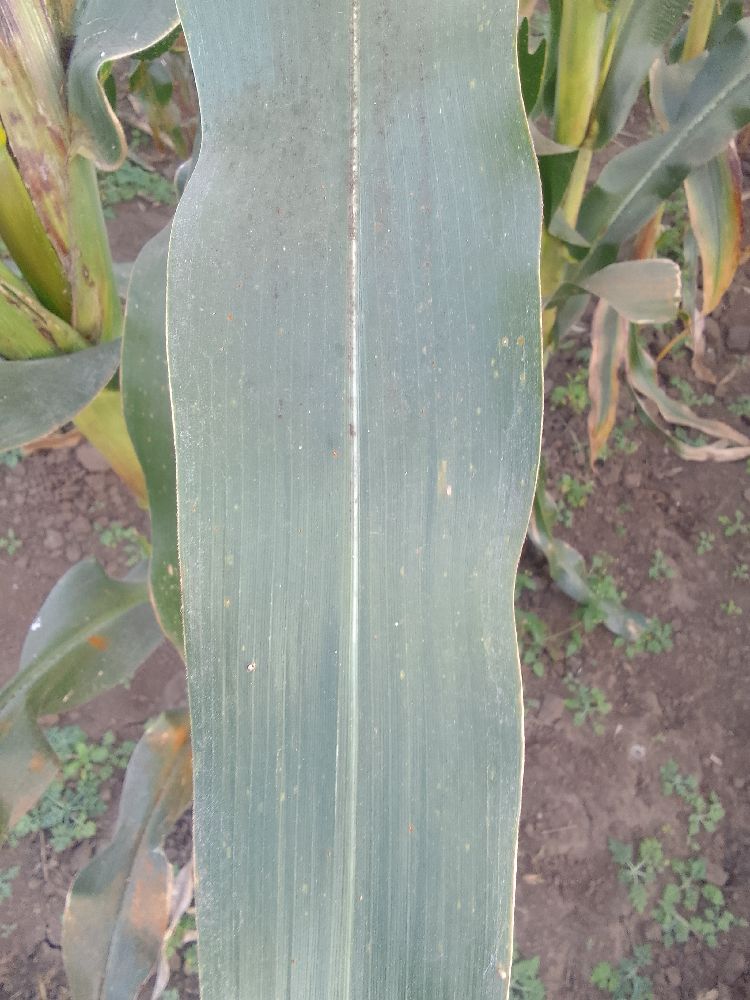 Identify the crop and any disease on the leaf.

maize, healthy
